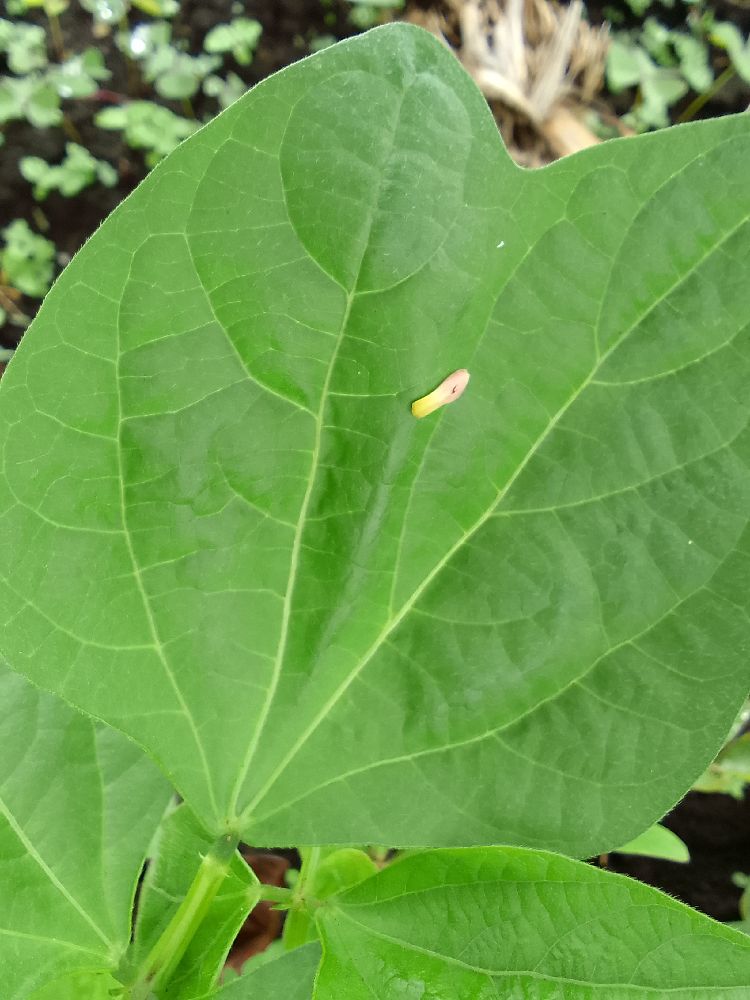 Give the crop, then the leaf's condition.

common bean, healthy
